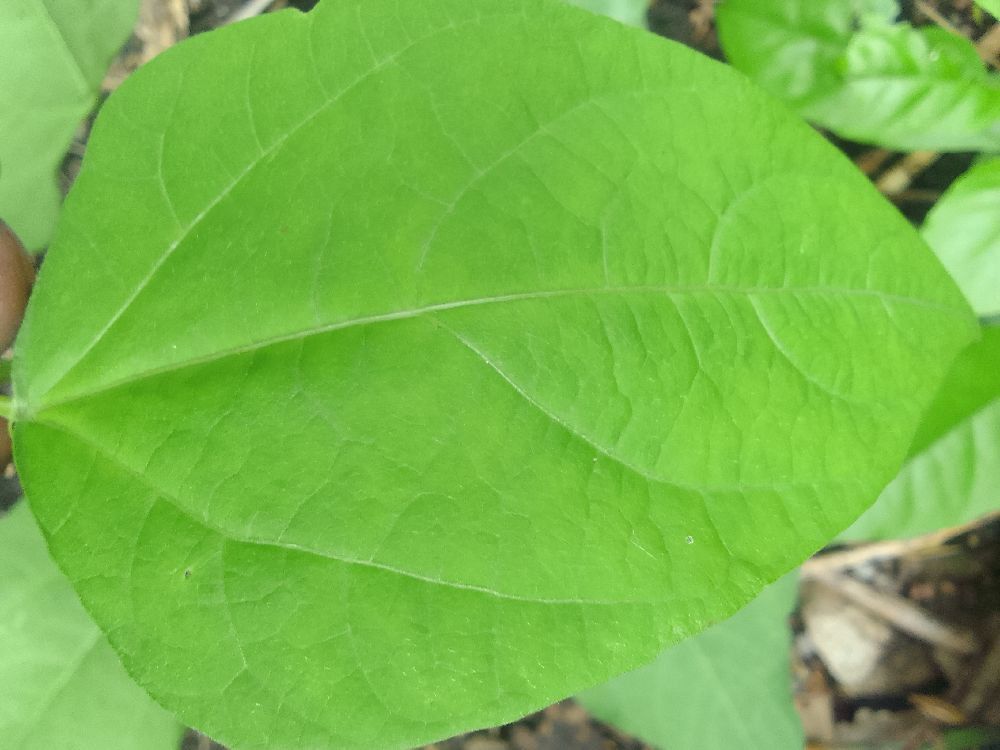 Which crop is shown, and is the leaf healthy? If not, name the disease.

common bean, healthy
